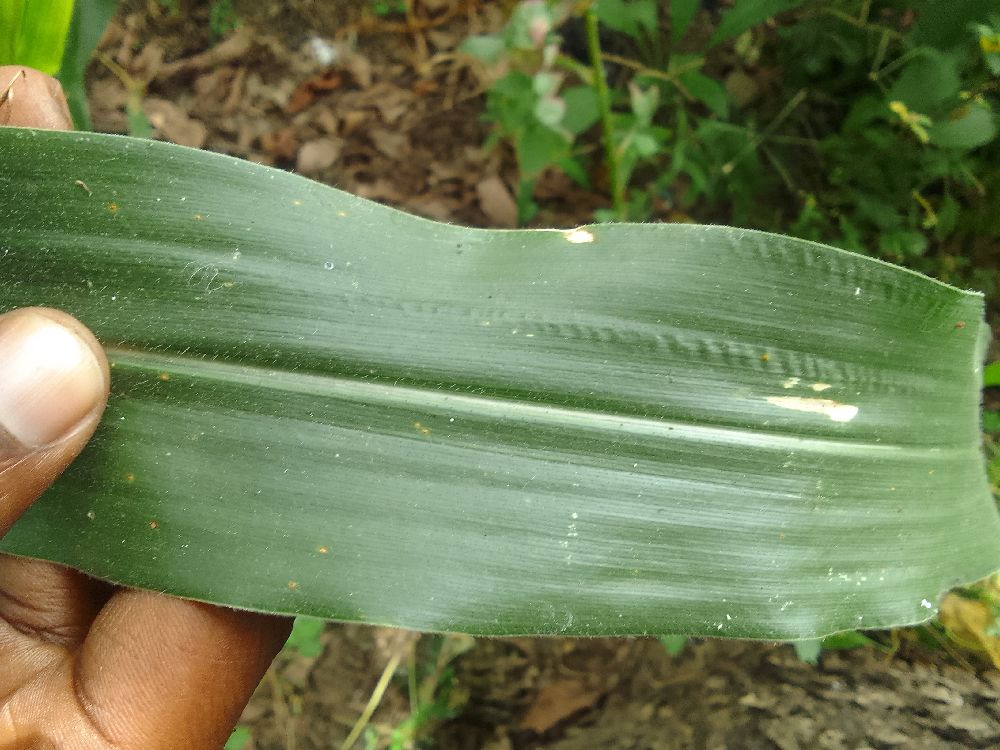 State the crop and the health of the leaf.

maize, healthy
